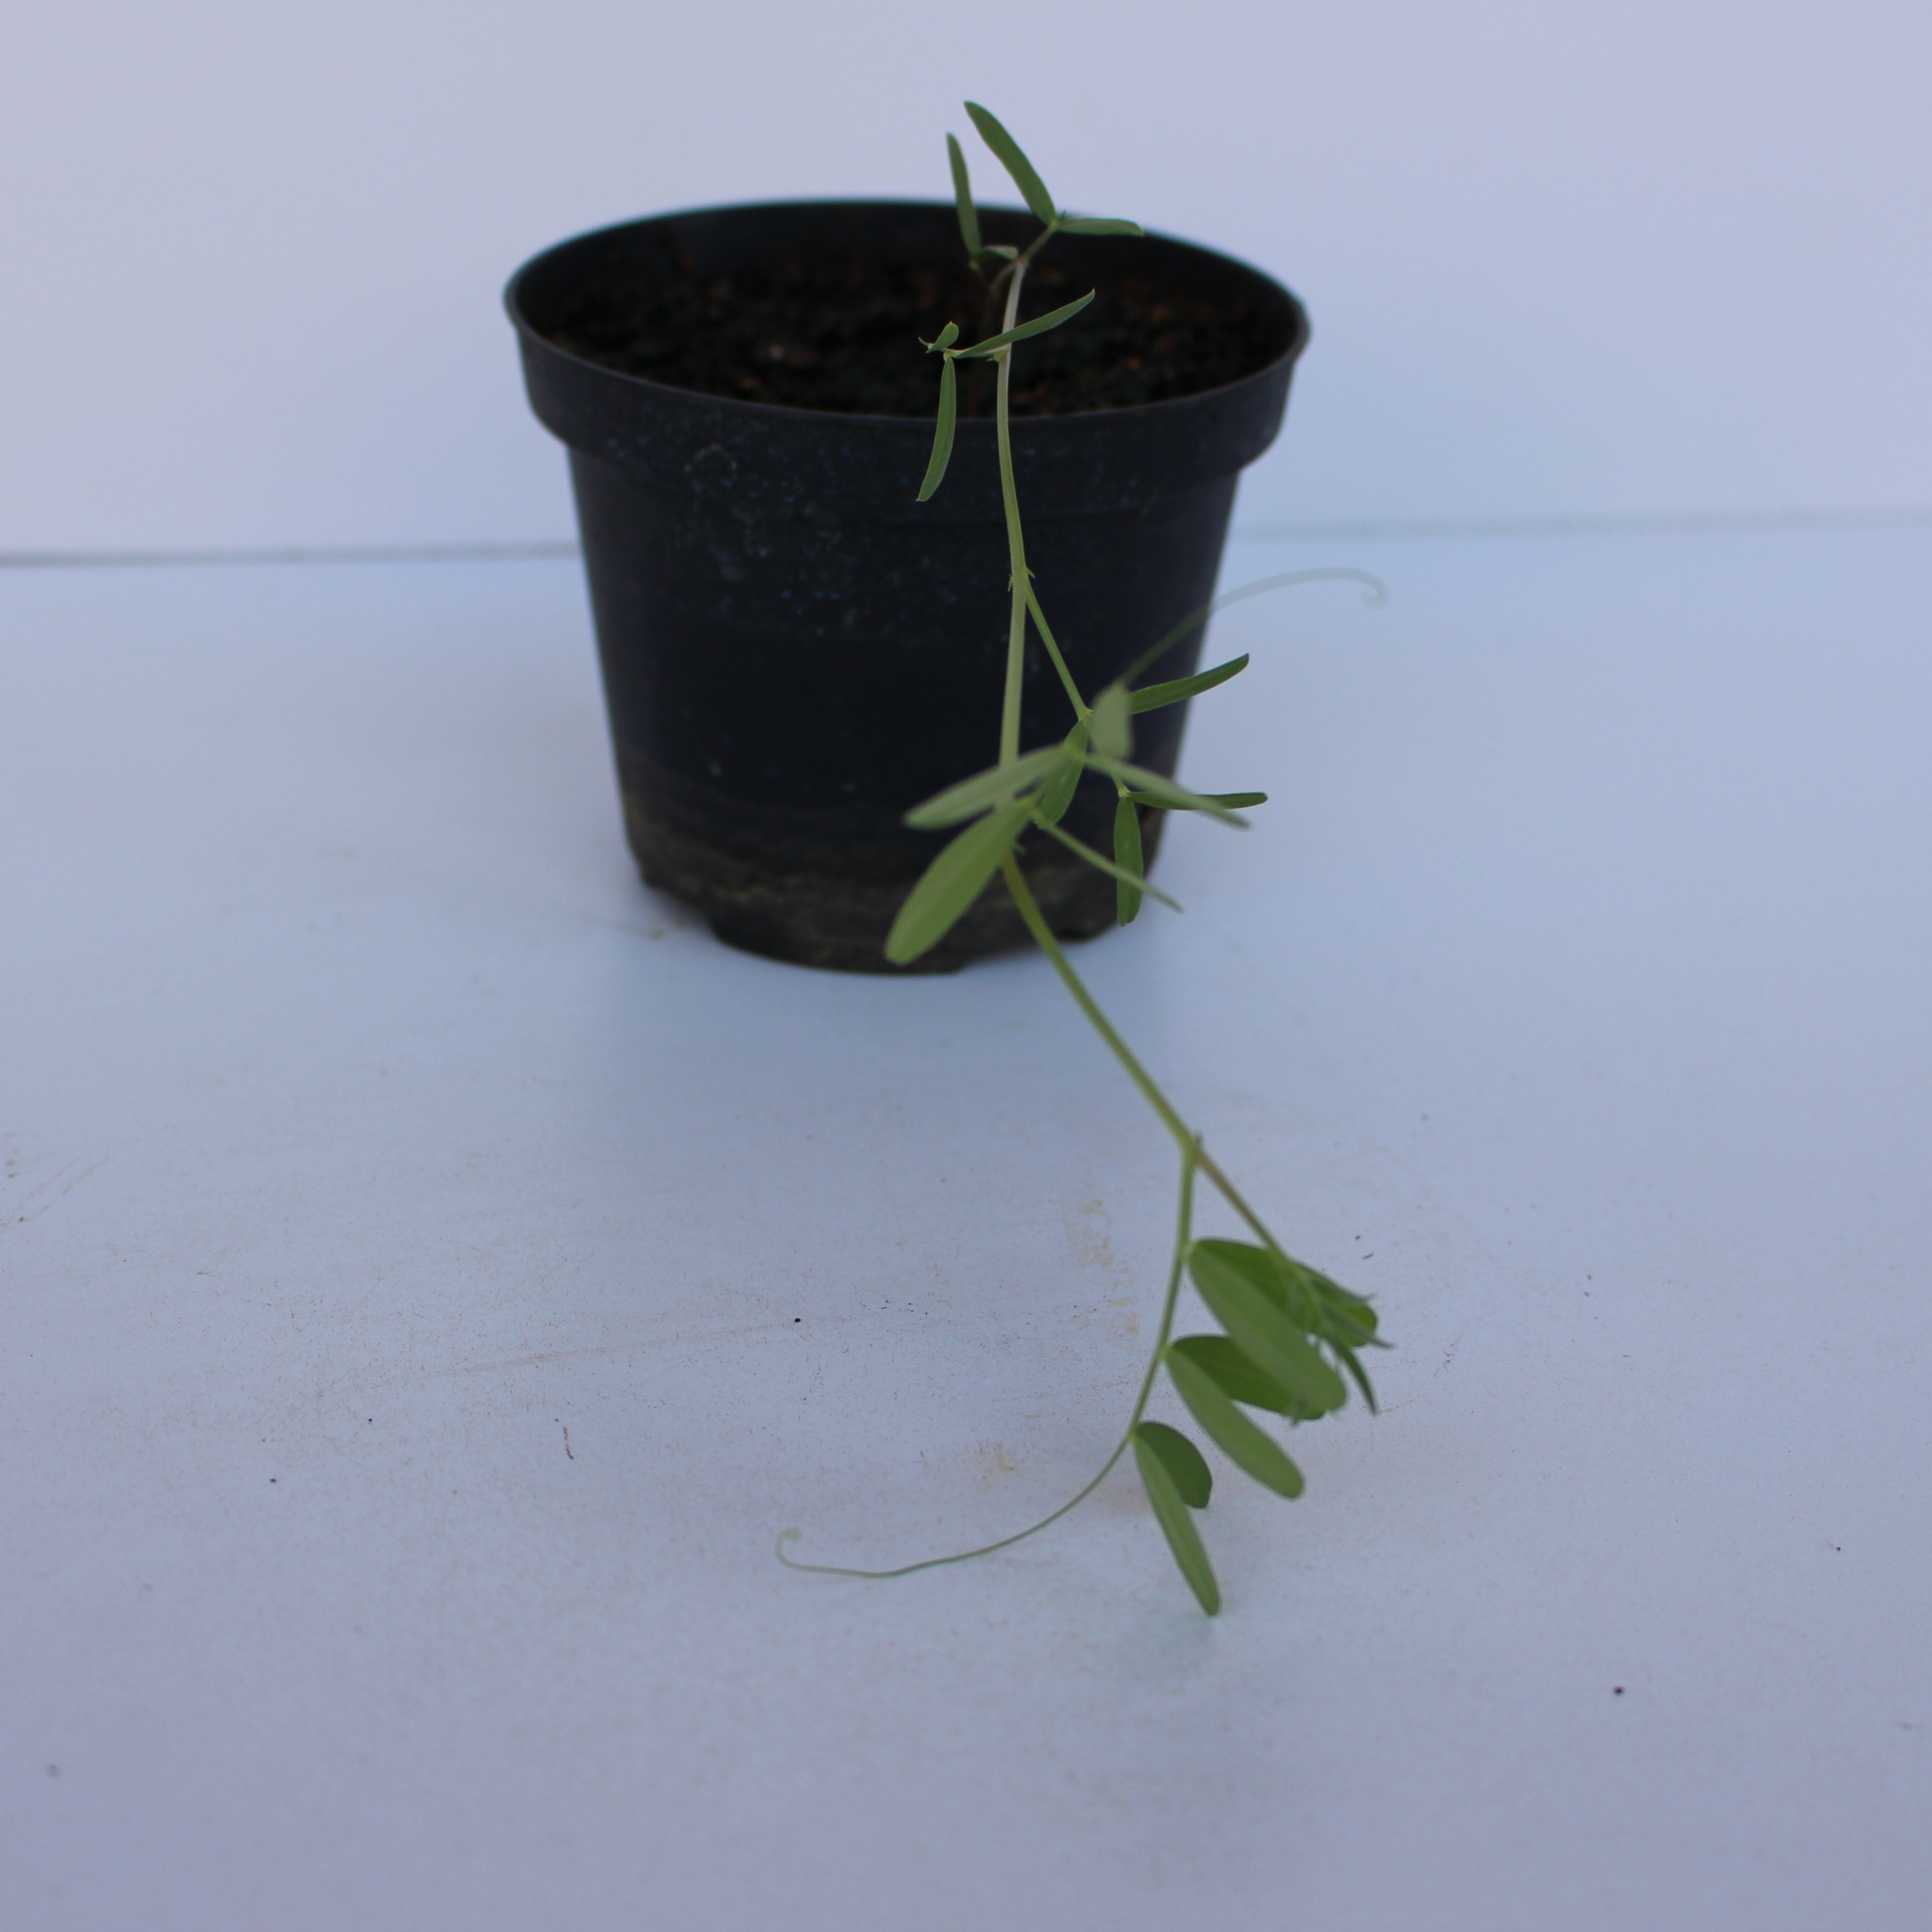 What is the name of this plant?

Vicia sativa
